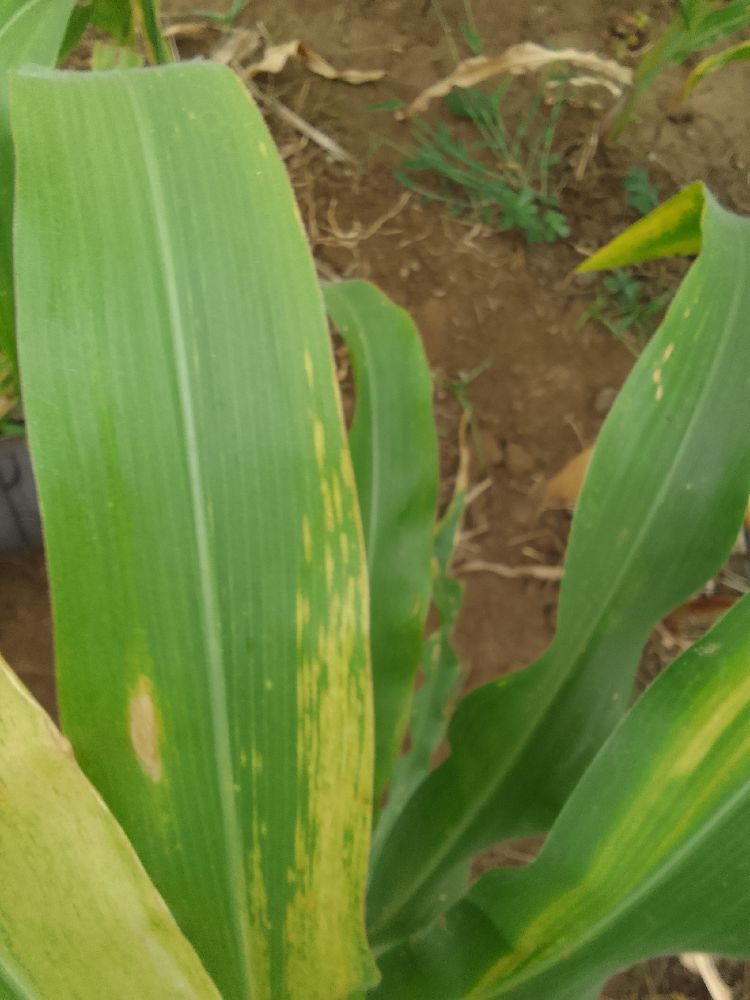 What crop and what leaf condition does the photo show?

maize, maize lethal necrosis
